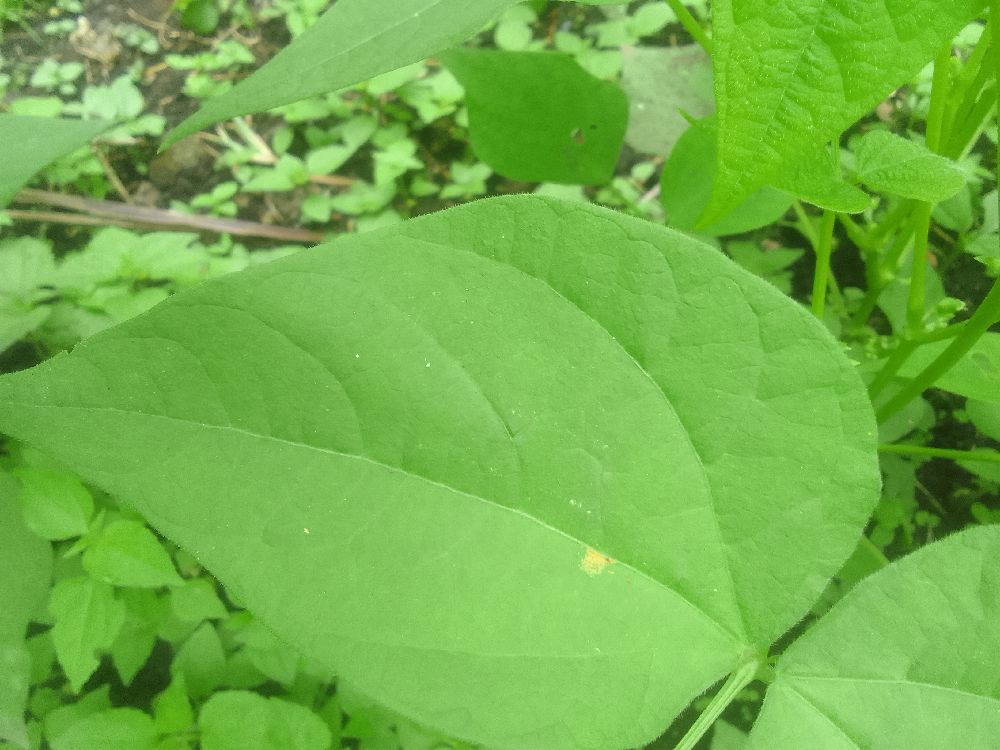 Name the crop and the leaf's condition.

common bean, healthy
